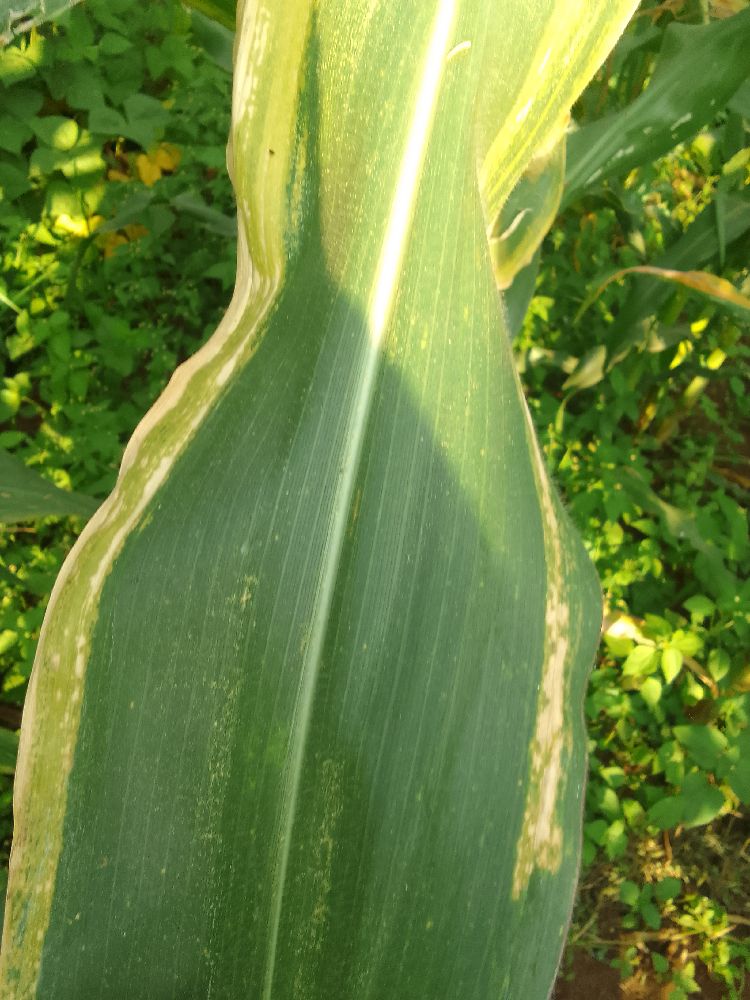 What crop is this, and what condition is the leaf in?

maize, maize lethal necrosis
